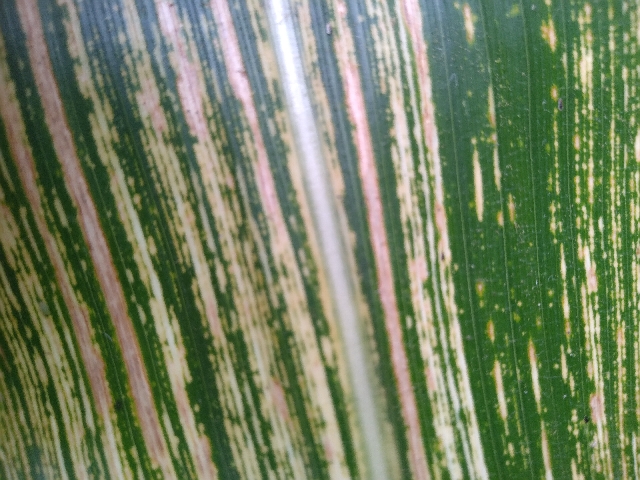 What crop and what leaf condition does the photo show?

maize, maize streak virus
